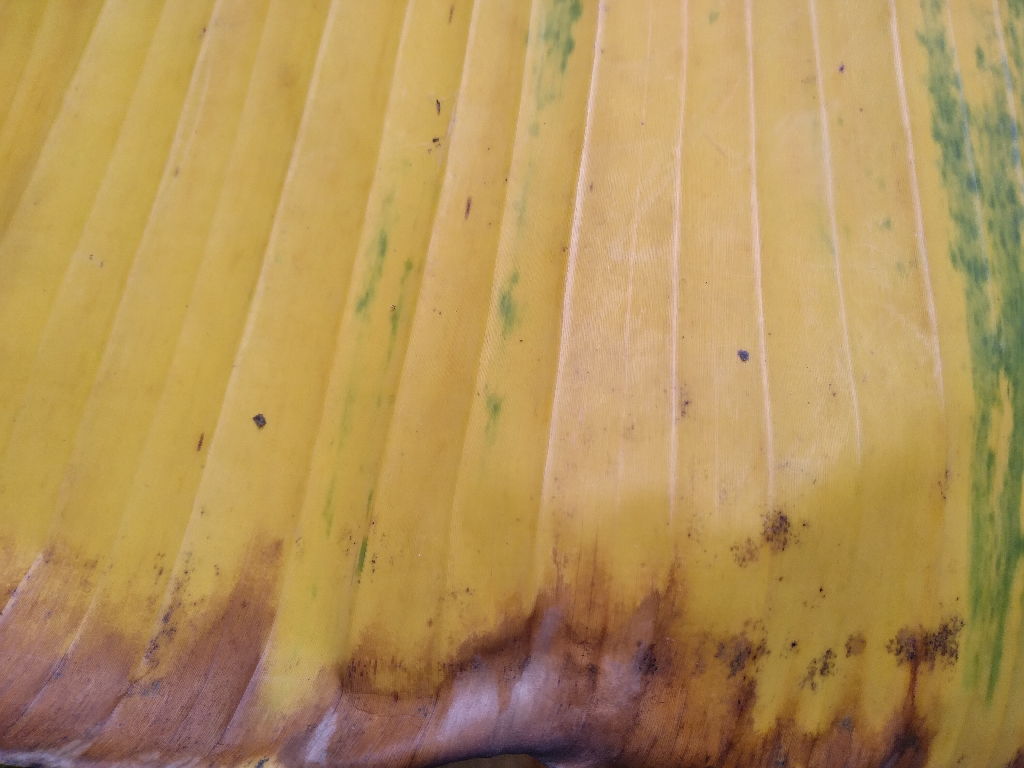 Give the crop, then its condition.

banana, fusarium wilt race 1
